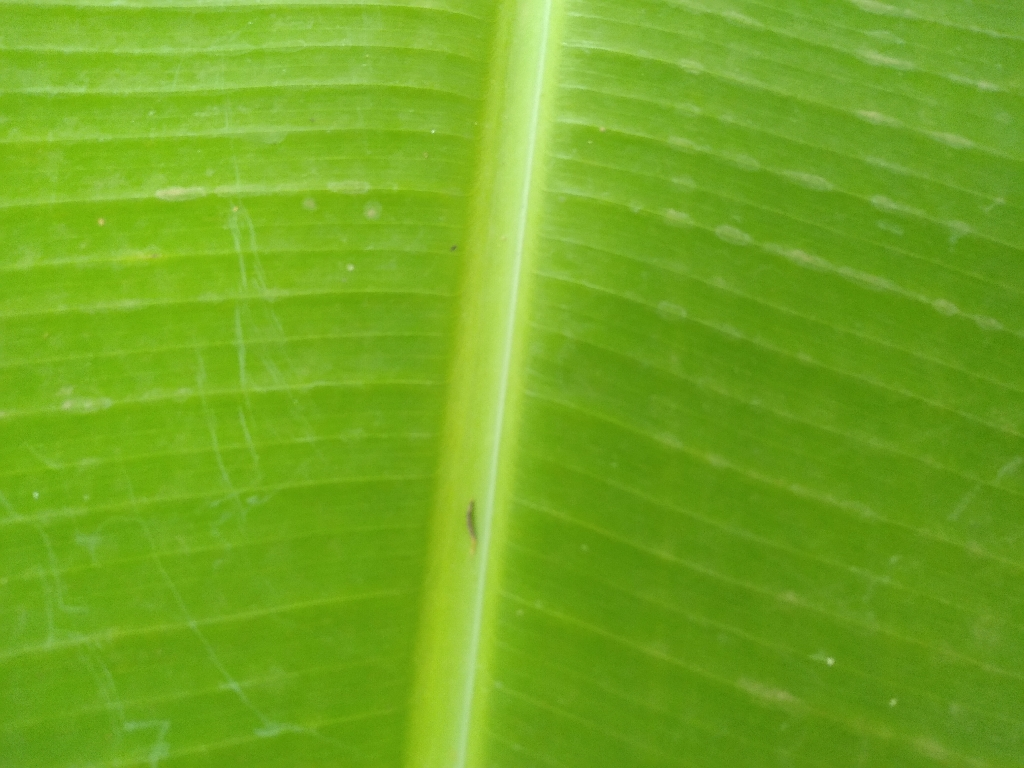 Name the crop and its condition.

banana, healthy
